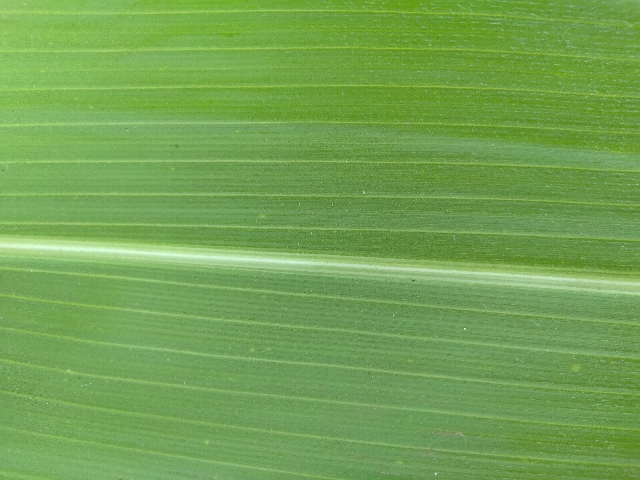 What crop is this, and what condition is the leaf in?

maize, healthy
